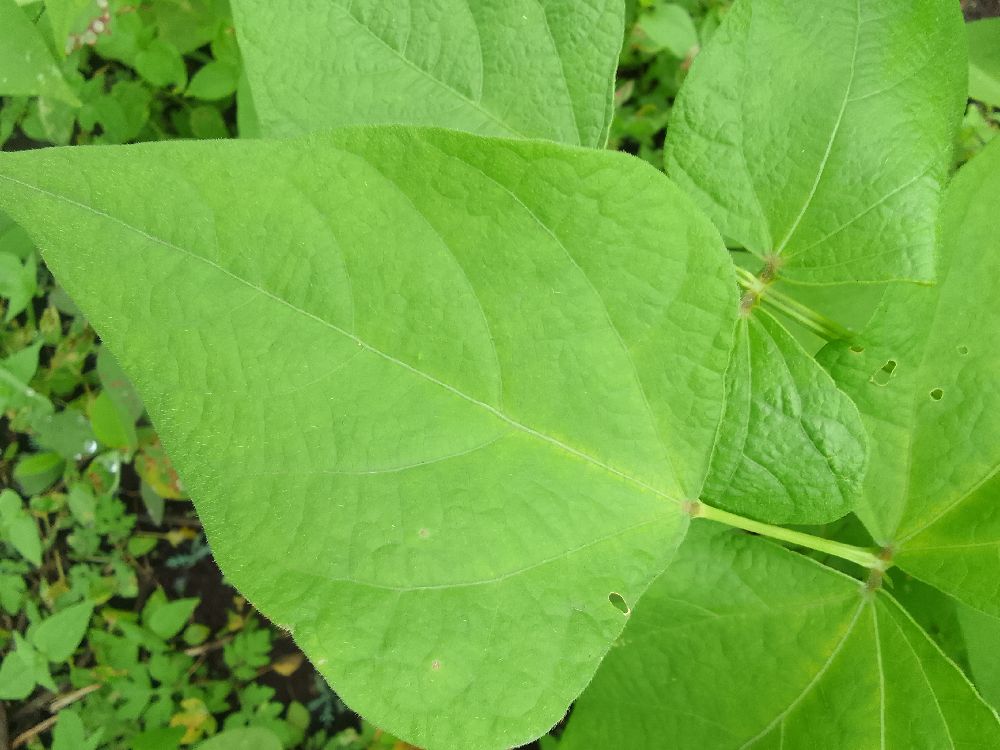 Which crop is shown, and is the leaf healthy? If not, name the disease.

common bean, healthy
